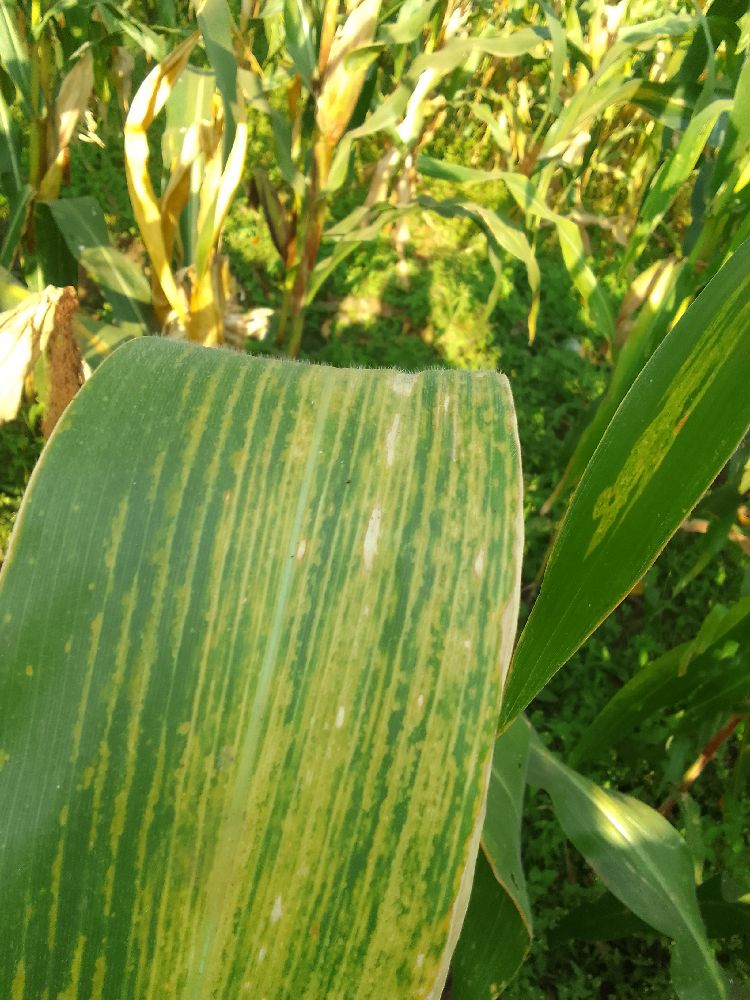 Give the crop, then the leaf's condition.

maize, maize lethal necrosis
